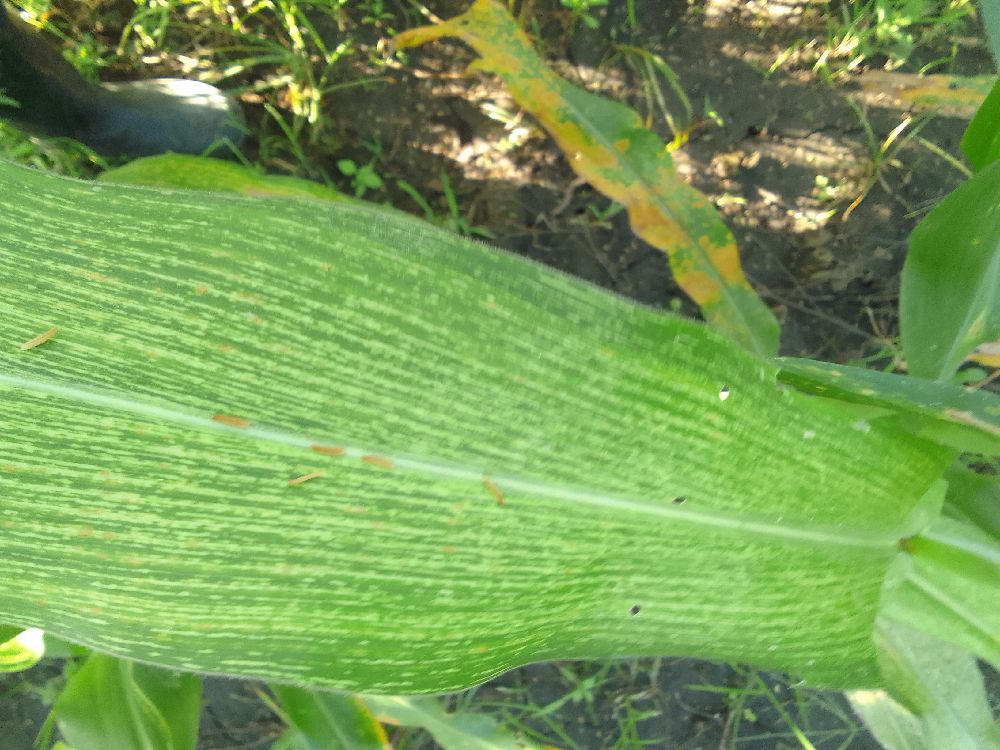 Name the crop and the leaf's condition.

maize, maize streak virus
